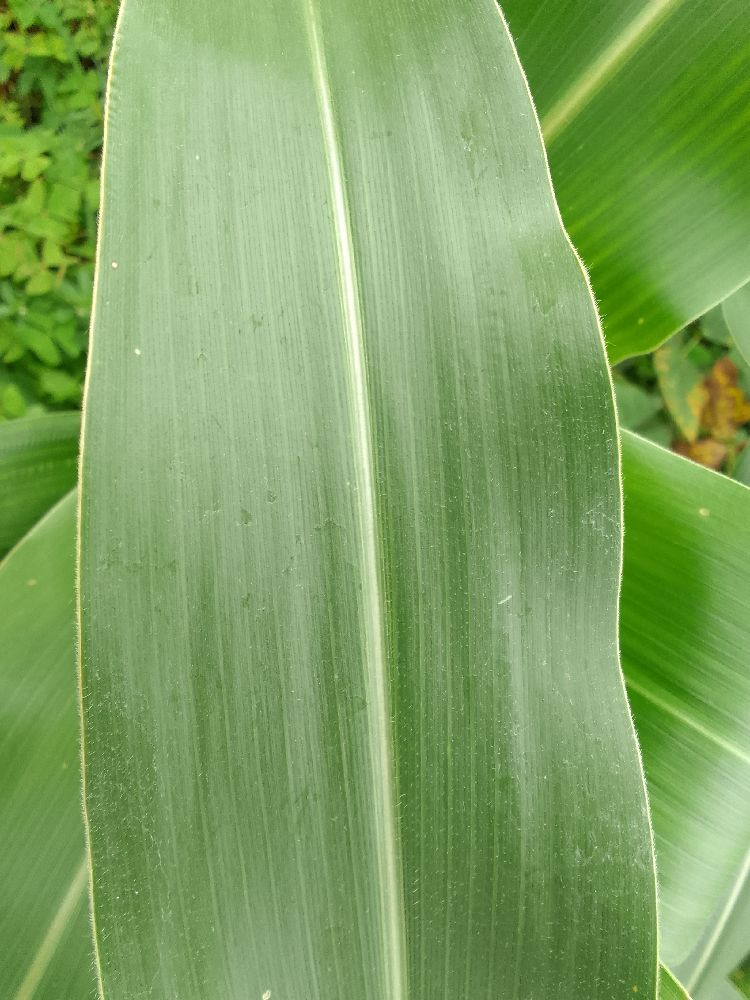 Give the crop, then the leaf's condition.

maize, healthy
